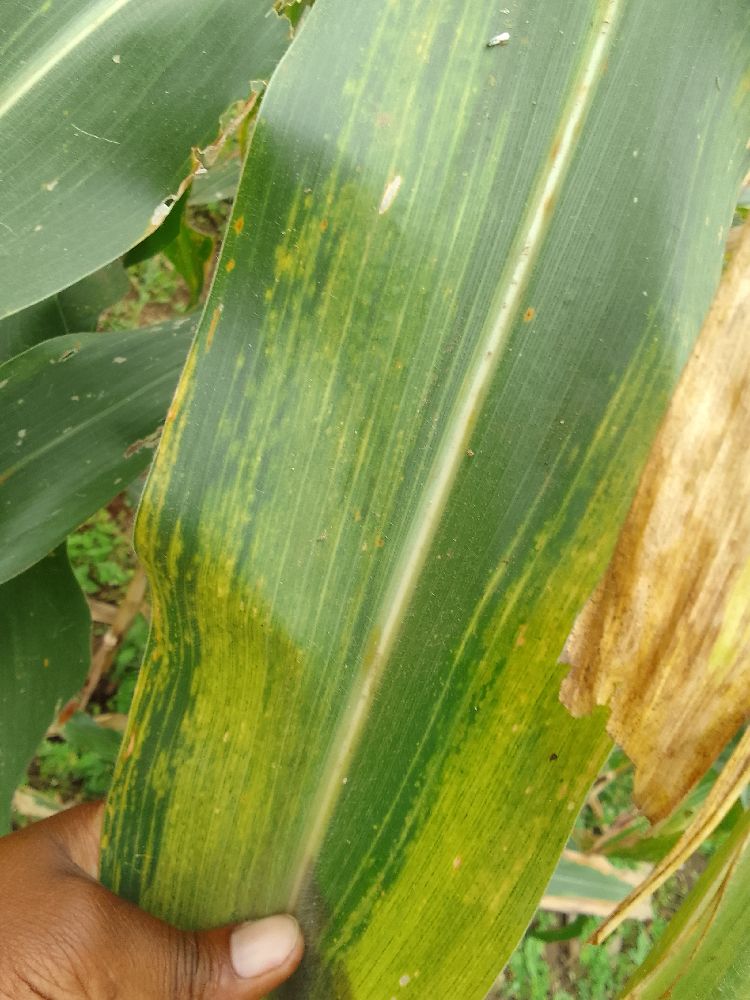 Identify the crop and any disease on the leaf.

maize, maize lethal necrosis
